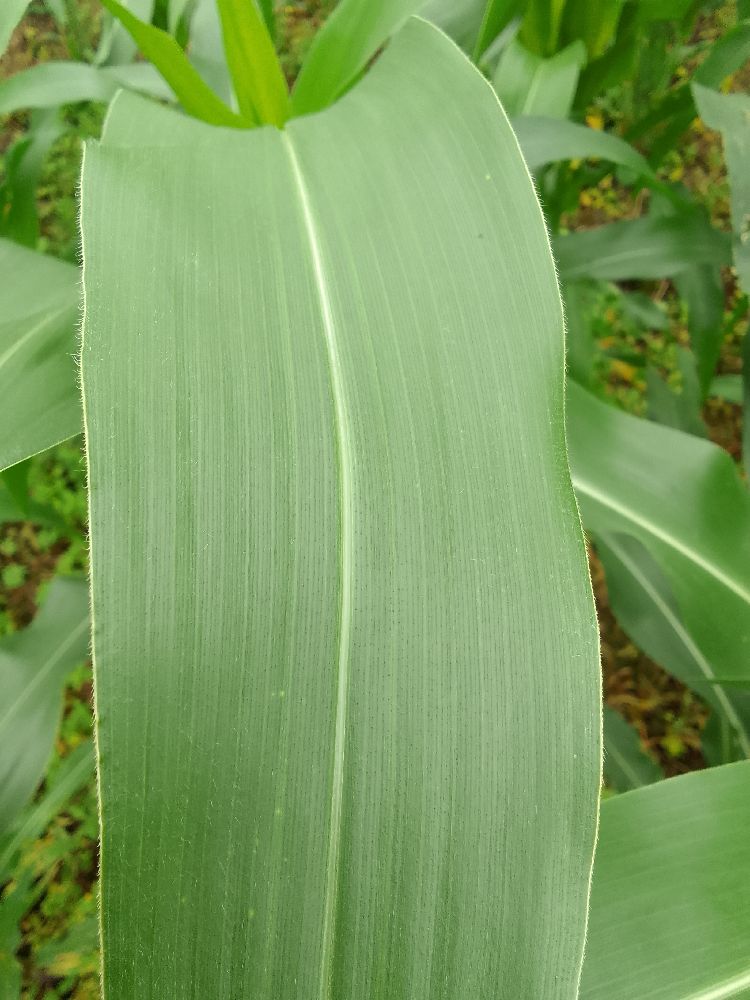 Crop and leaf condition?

maize, healthy
